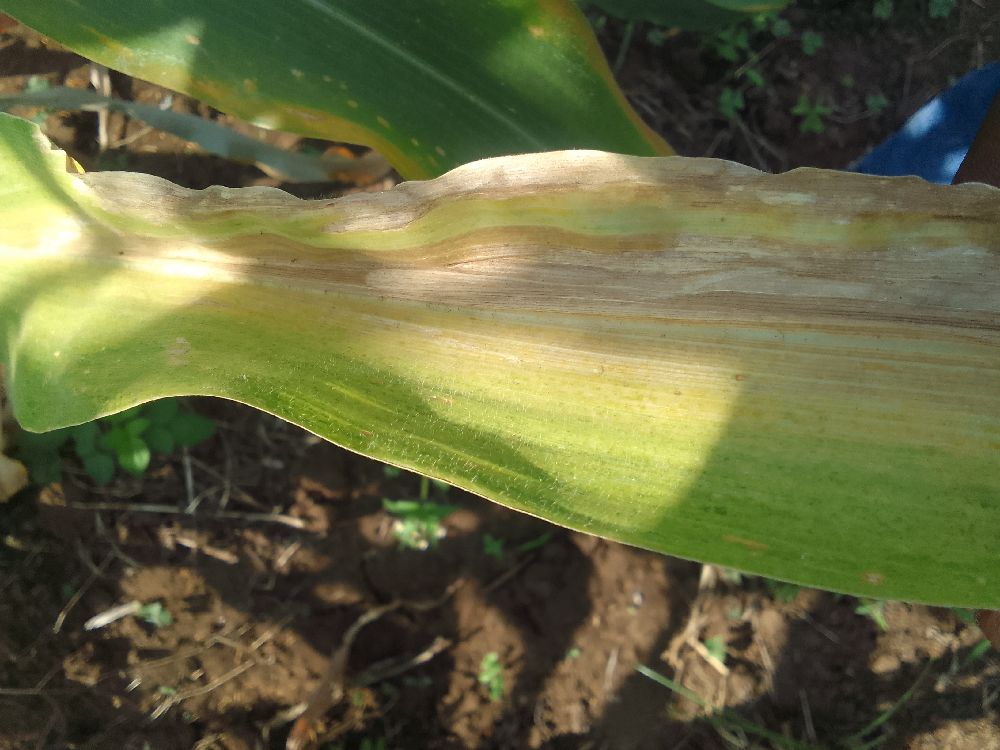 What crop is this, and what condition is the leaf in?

maize, maize lethal necrosis
